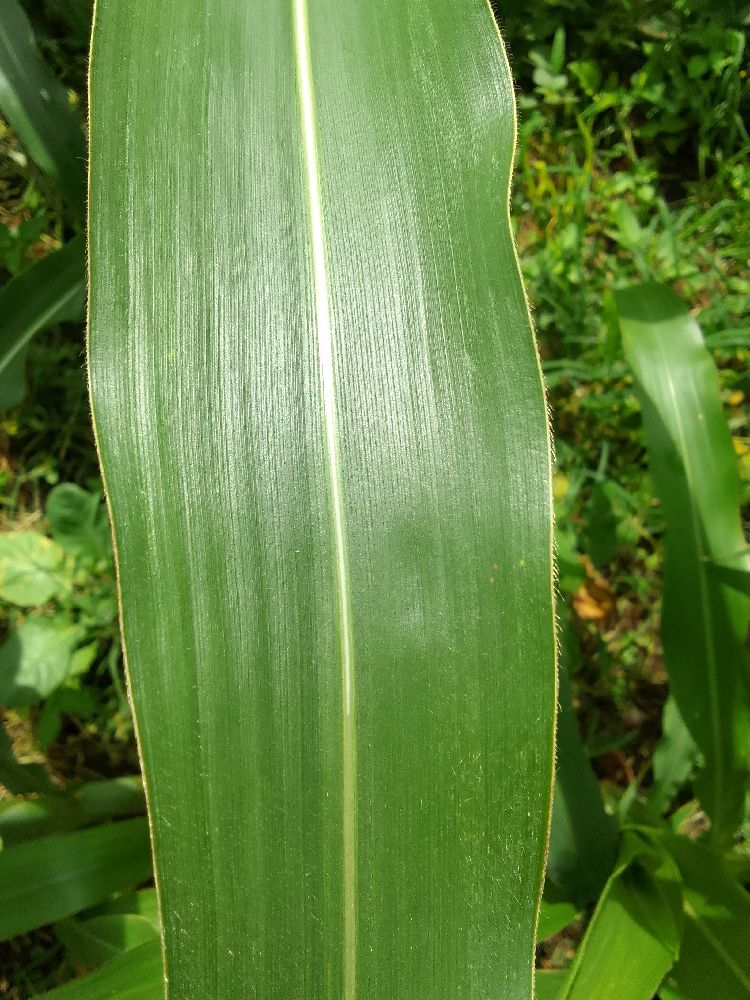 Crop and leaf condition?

maize, healthy
